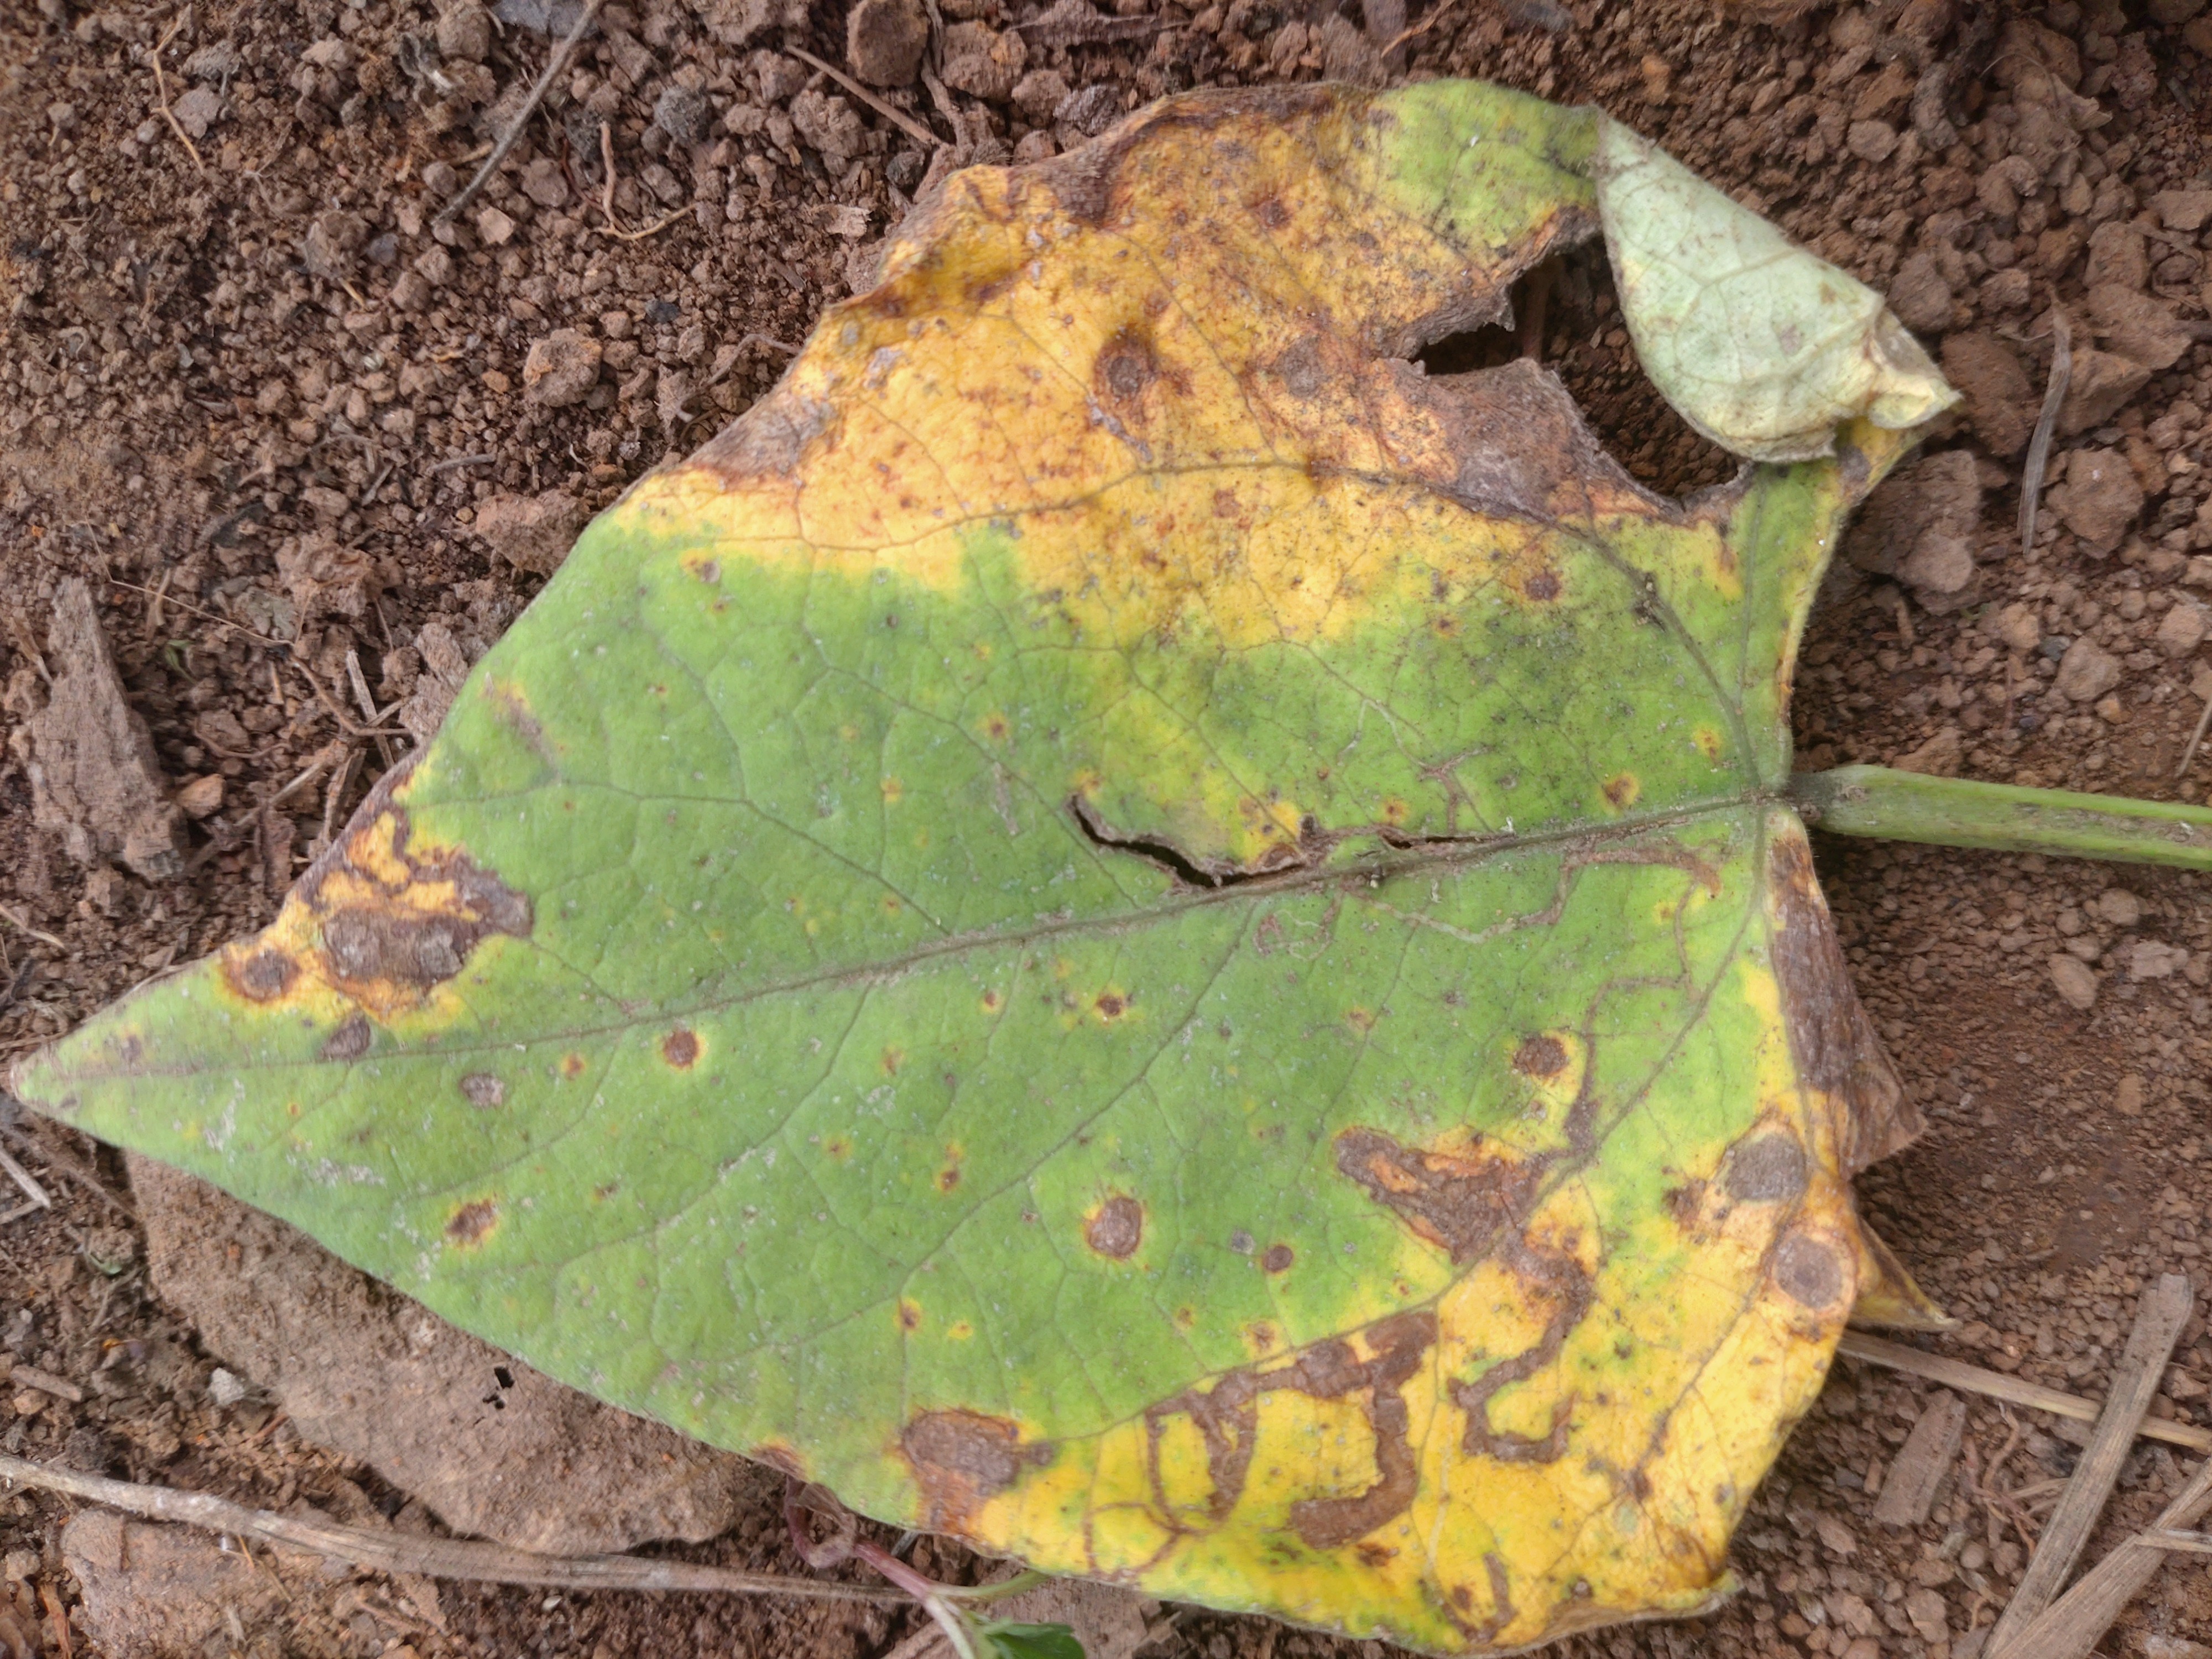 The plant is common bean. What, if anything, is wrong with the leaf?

rust
